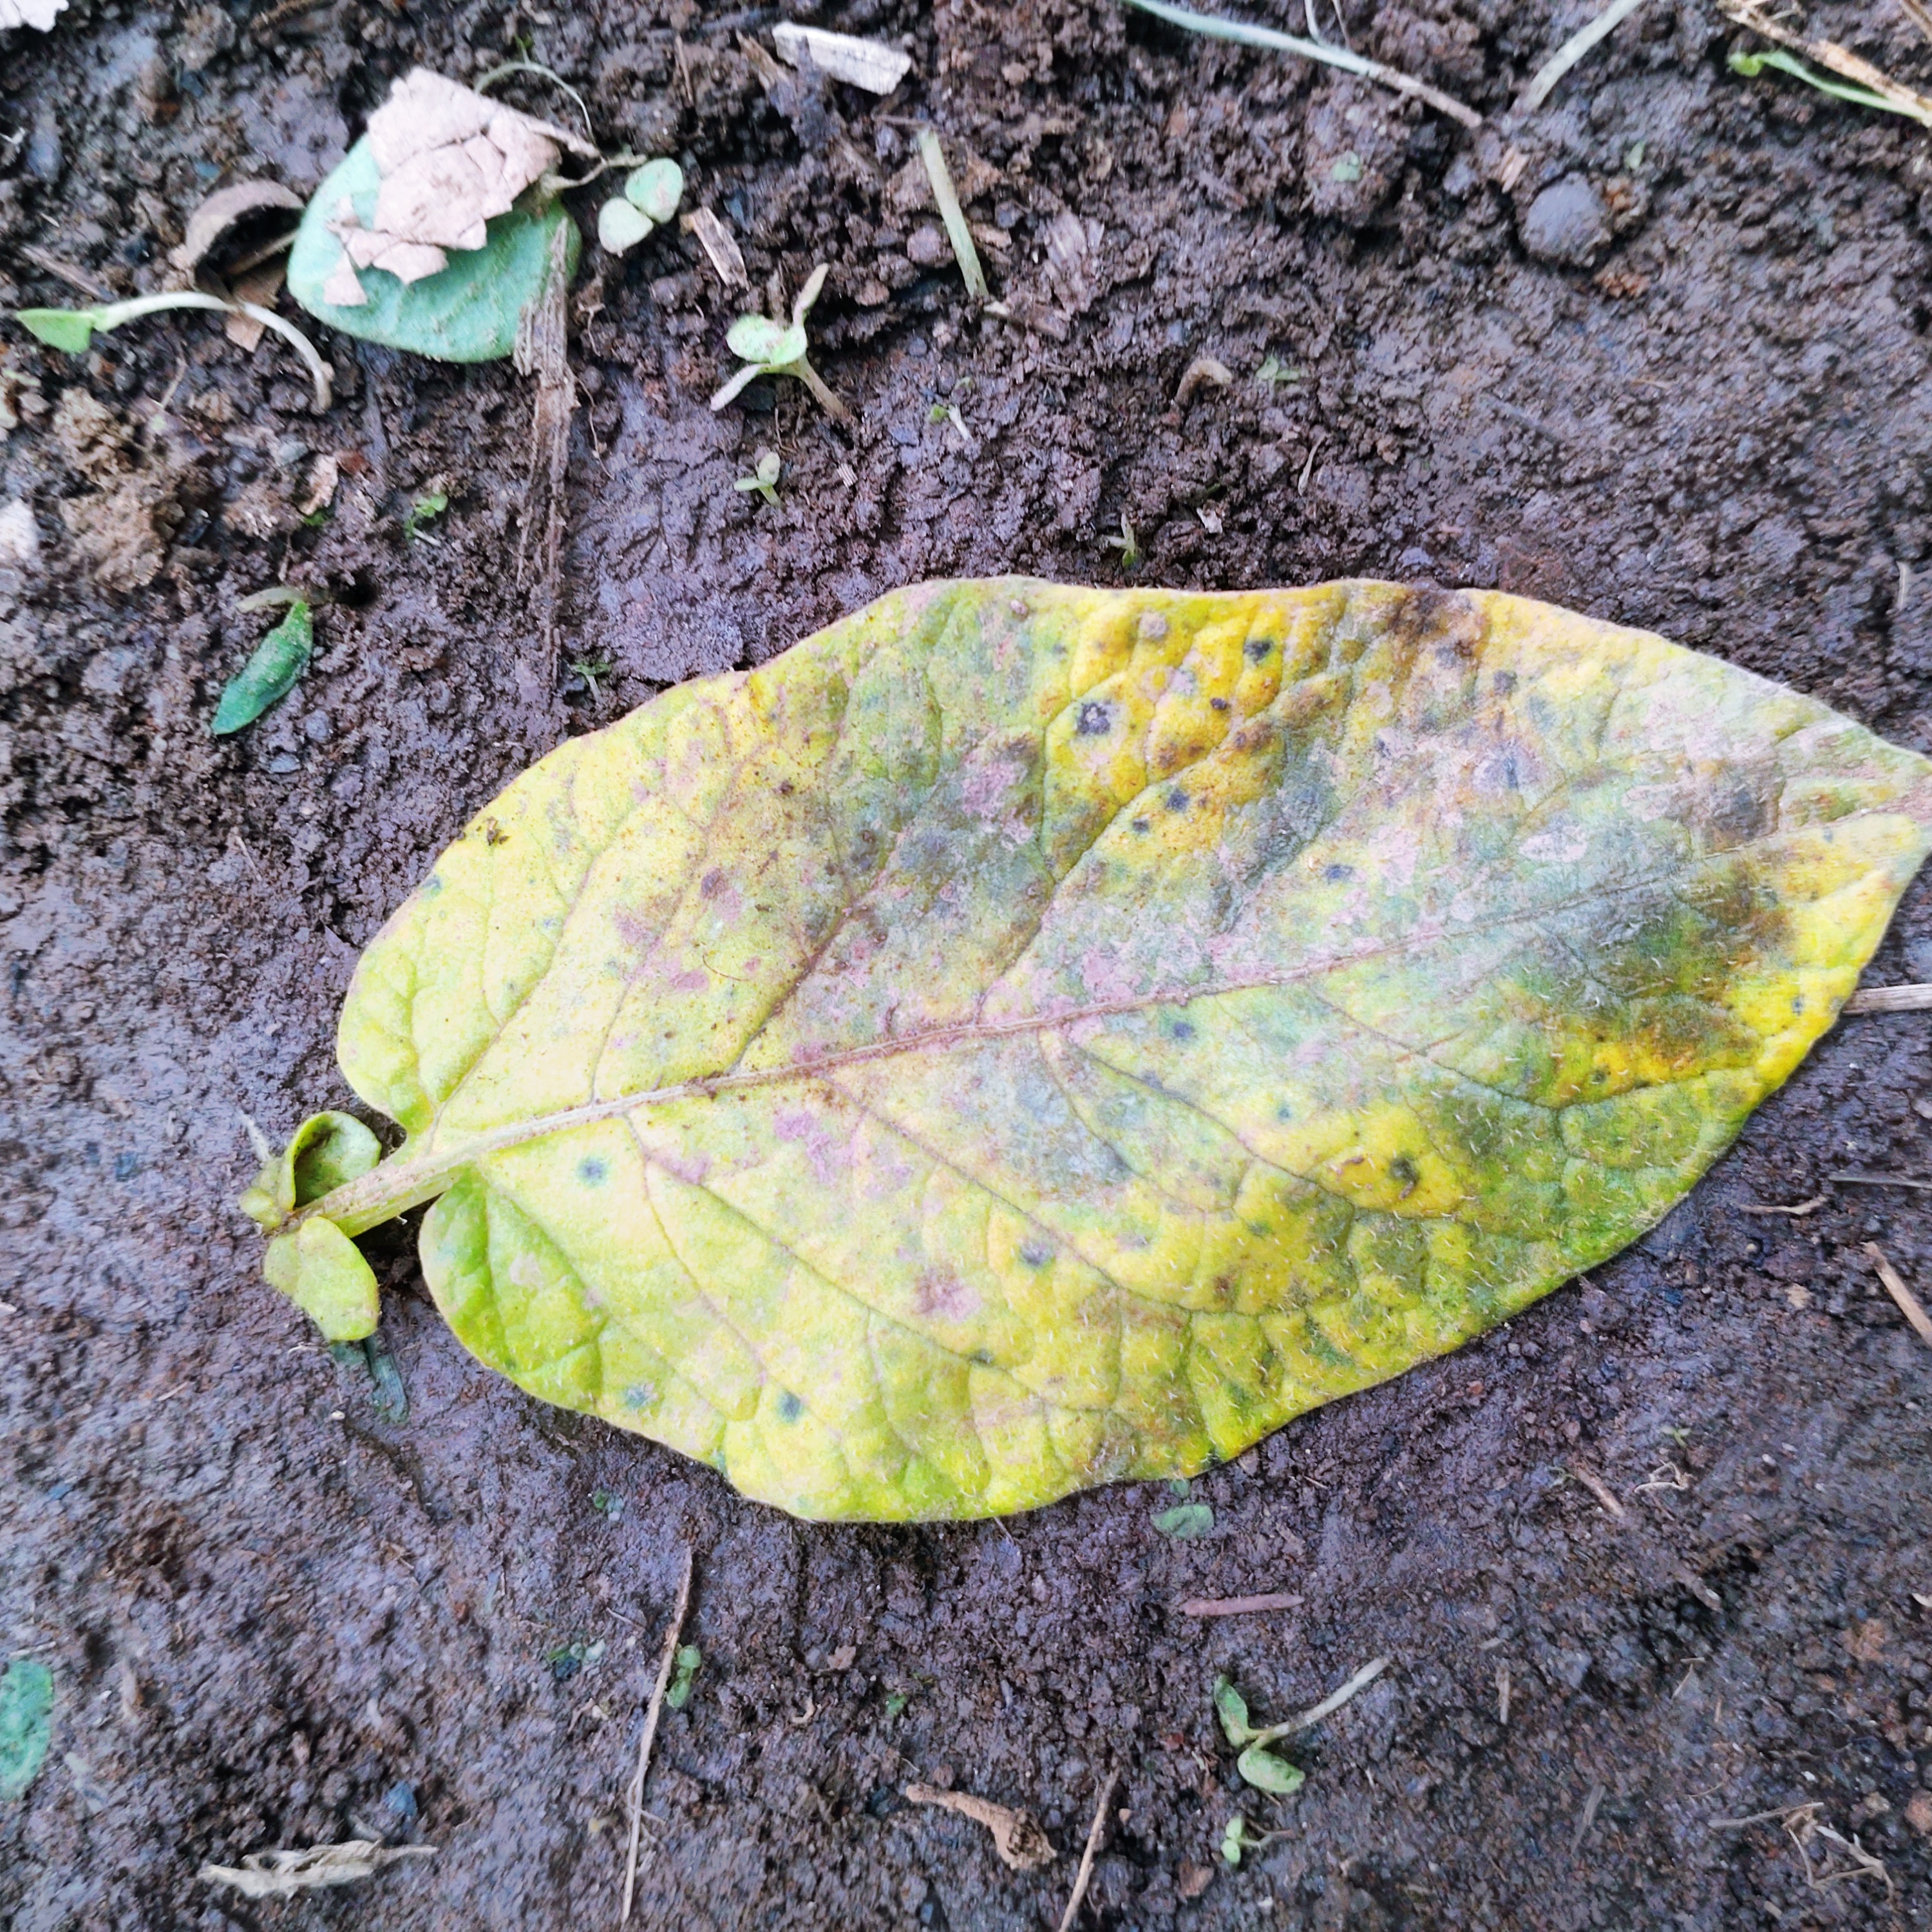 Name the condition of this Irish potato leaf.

late blight
